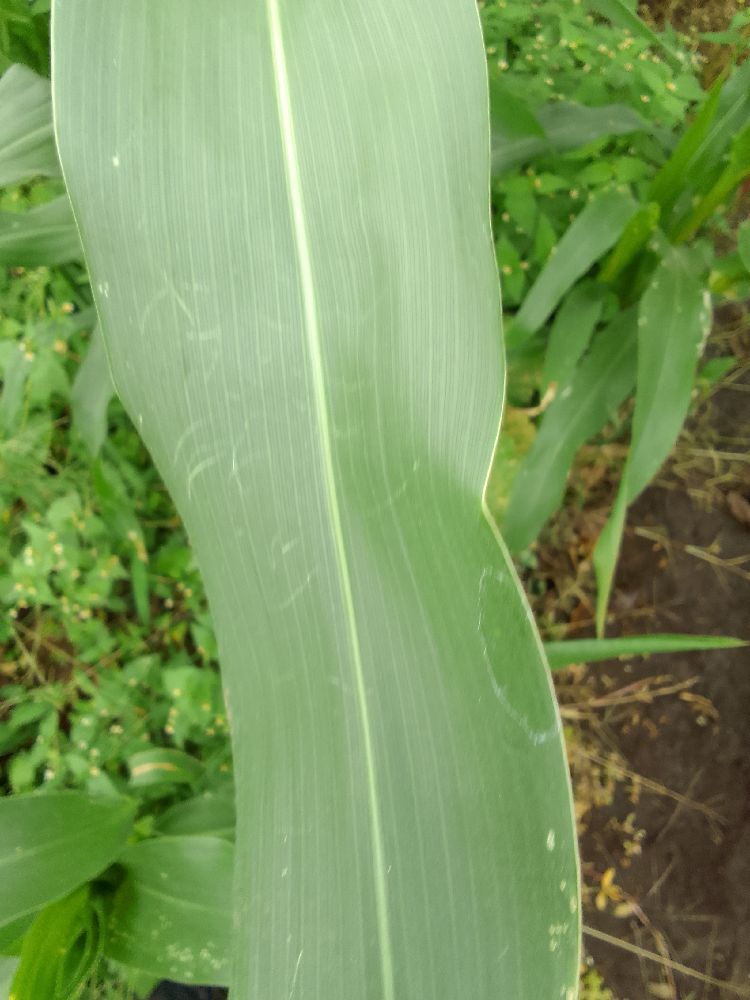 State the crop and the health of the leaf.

maize, healthy
